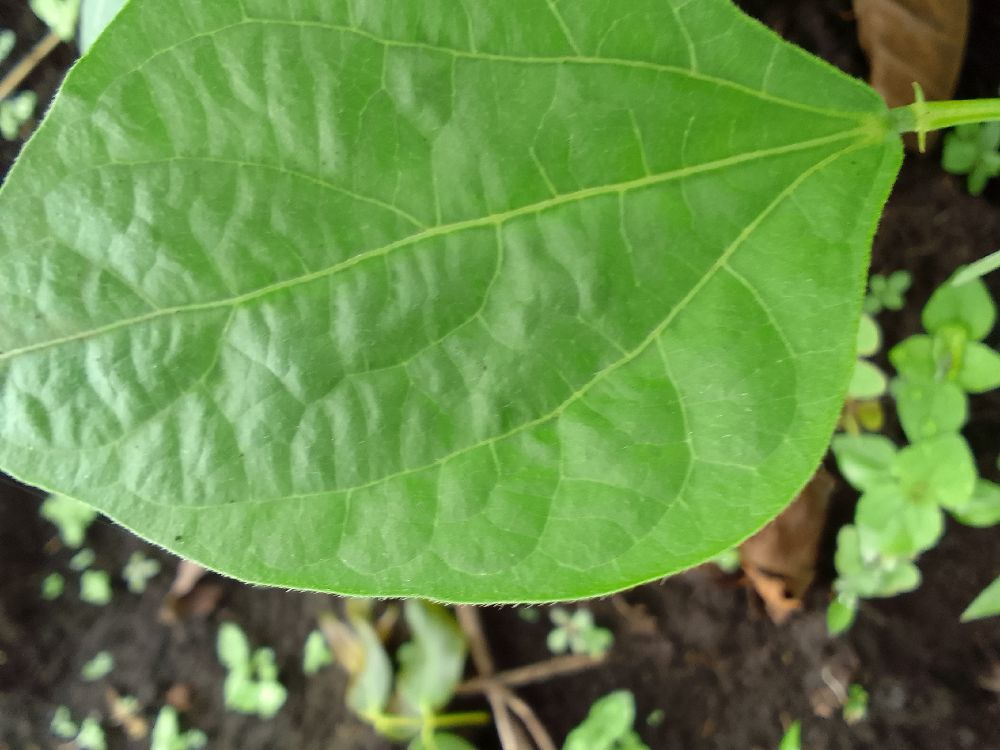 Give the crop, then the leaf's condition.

common bean, healthy
